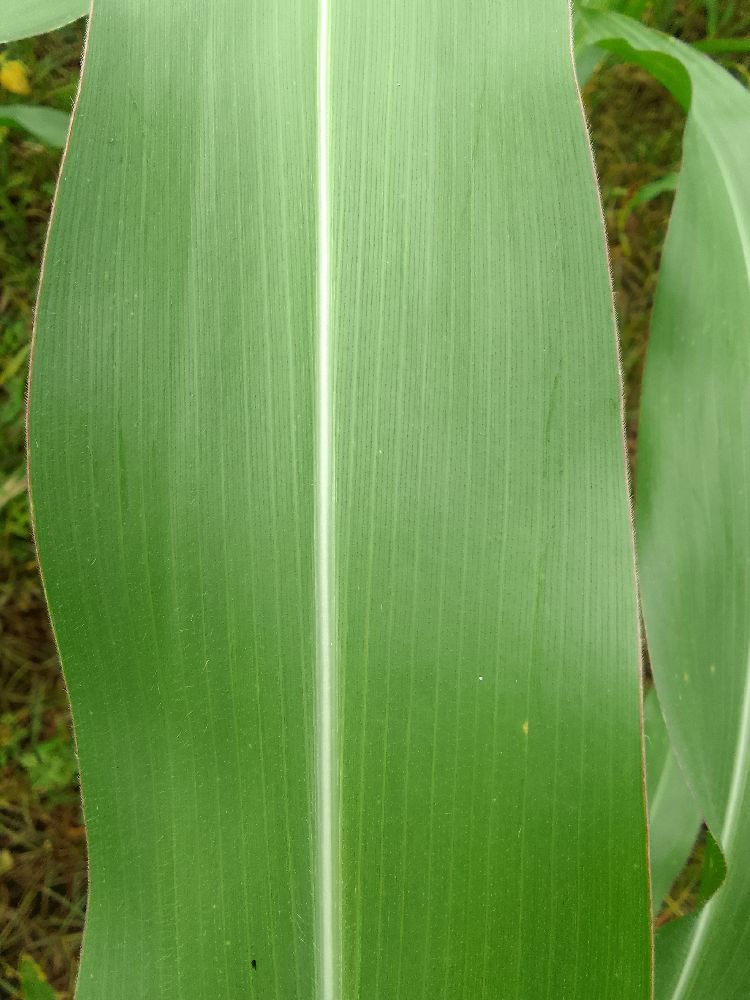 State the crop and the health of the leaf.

maize, healthy
